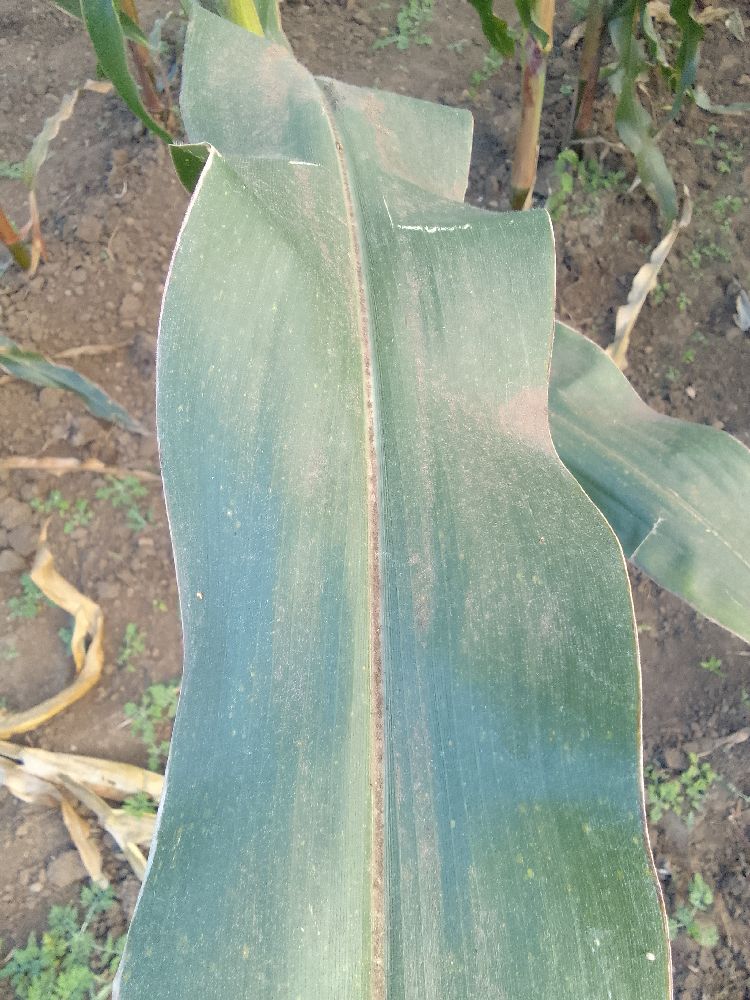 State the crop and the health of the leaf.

maize, healthy
